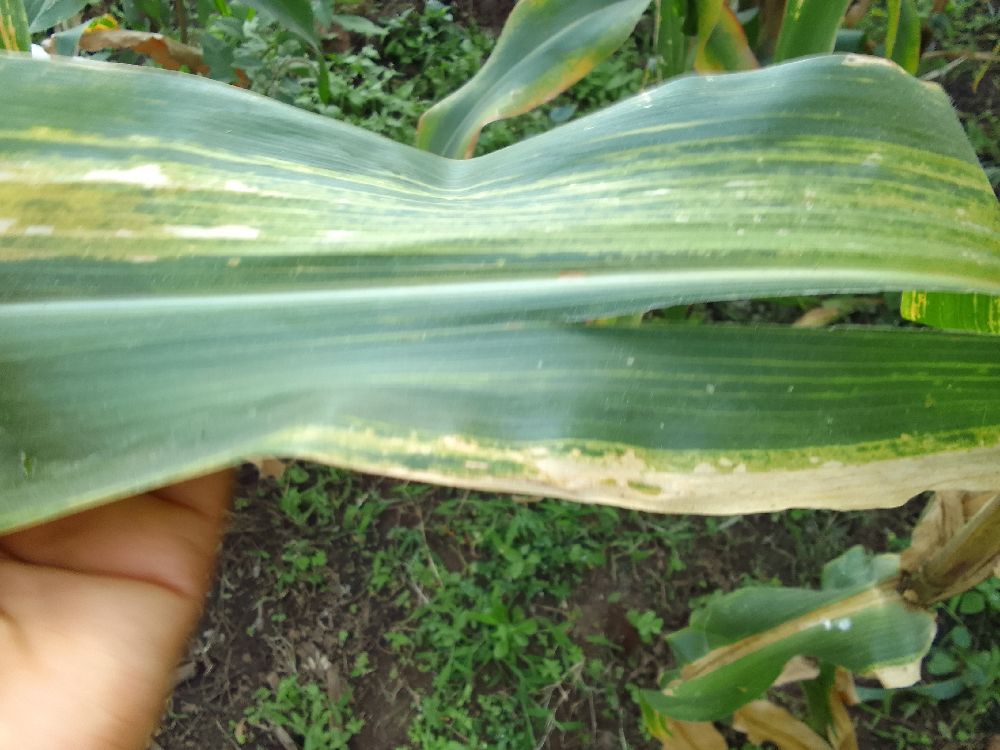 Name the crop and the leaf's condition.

maize, maize lethal necrosis
